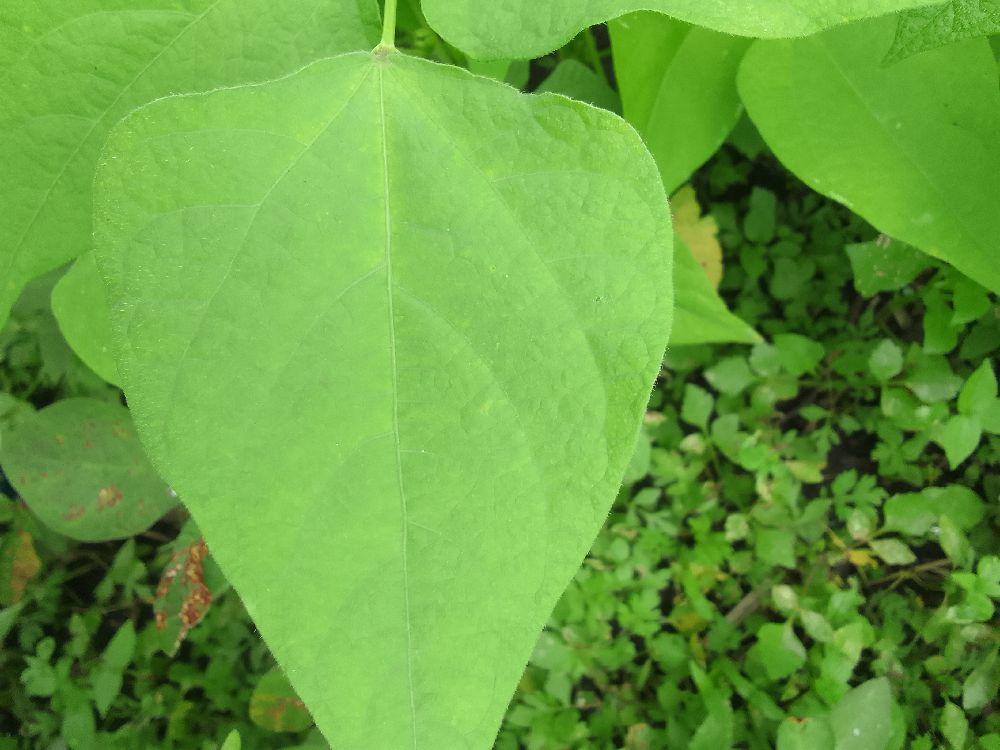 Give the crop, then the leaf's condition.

common bean, healthy
